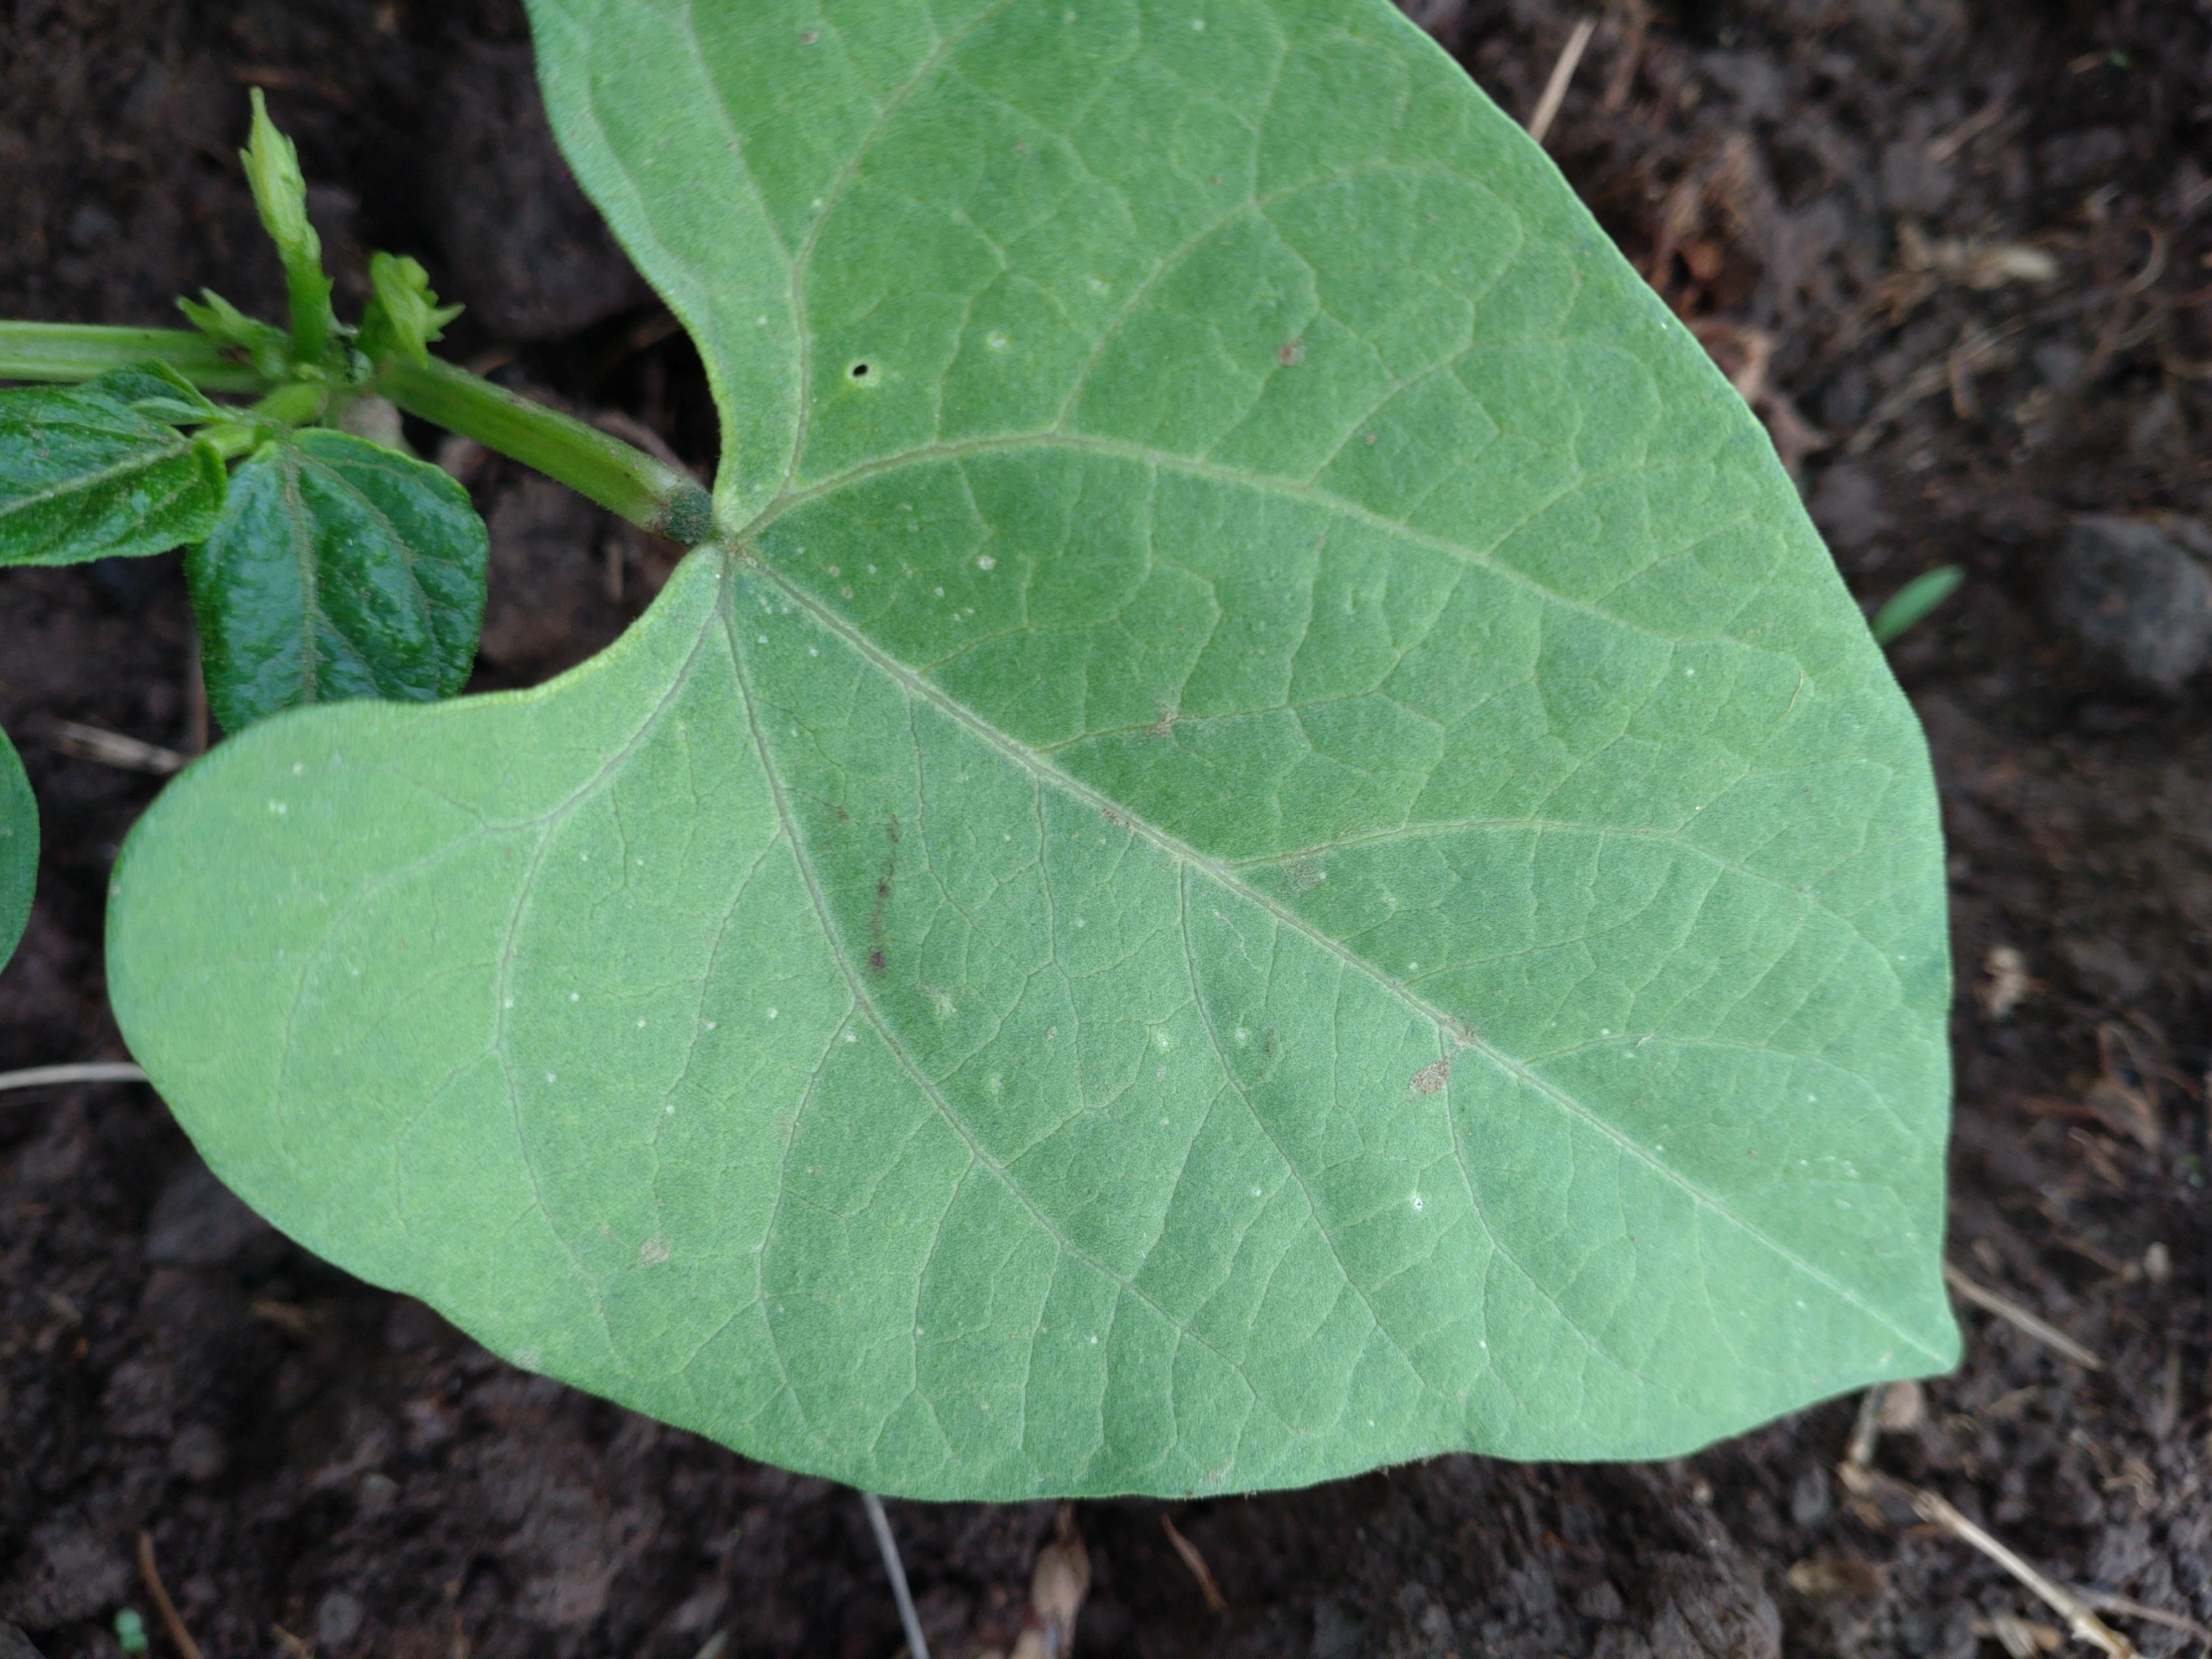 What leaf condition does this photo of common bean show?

healthy
